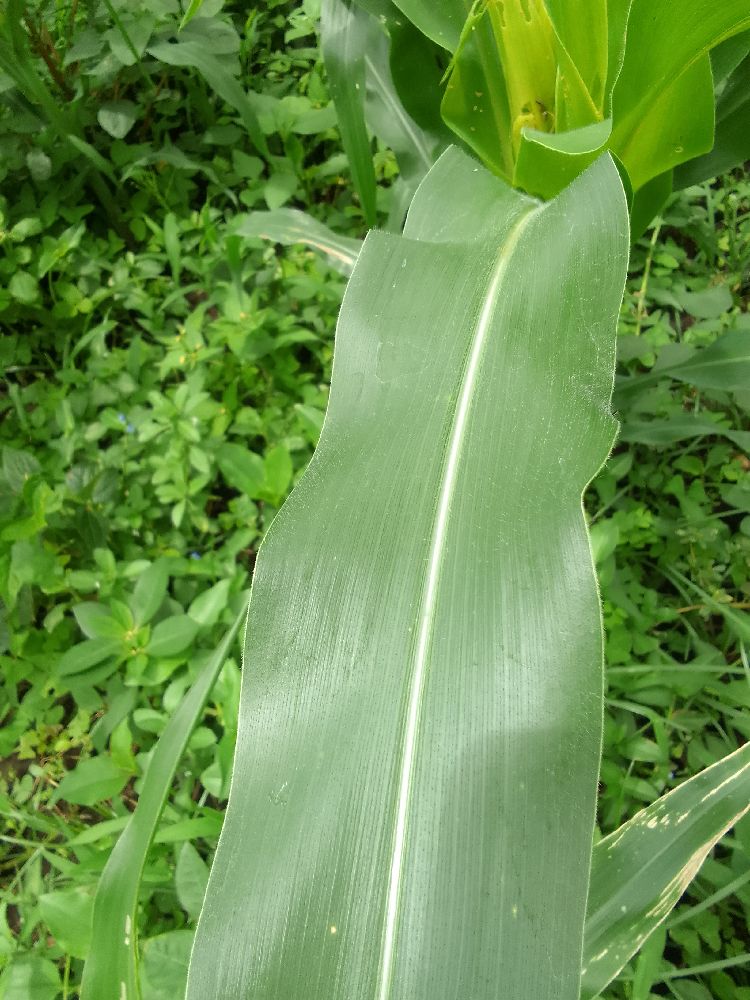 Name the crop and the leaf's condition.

maize, healthy
